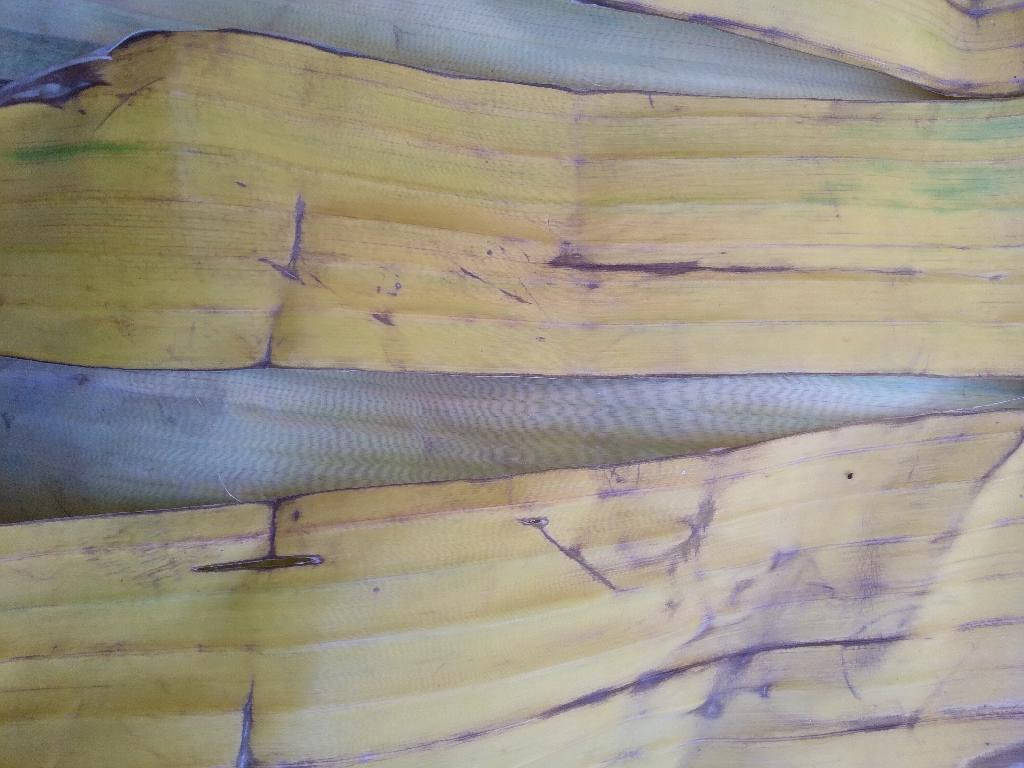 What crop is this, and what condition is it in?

banana, fusarium wilt race 1
